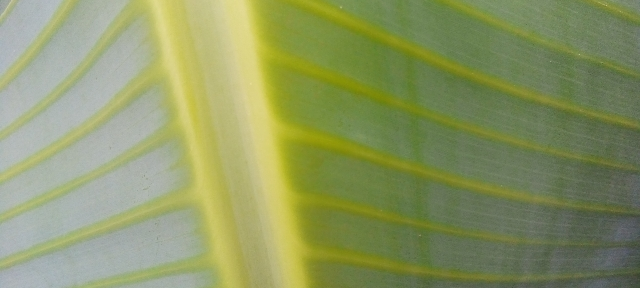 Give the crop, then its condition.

banana, healthy
